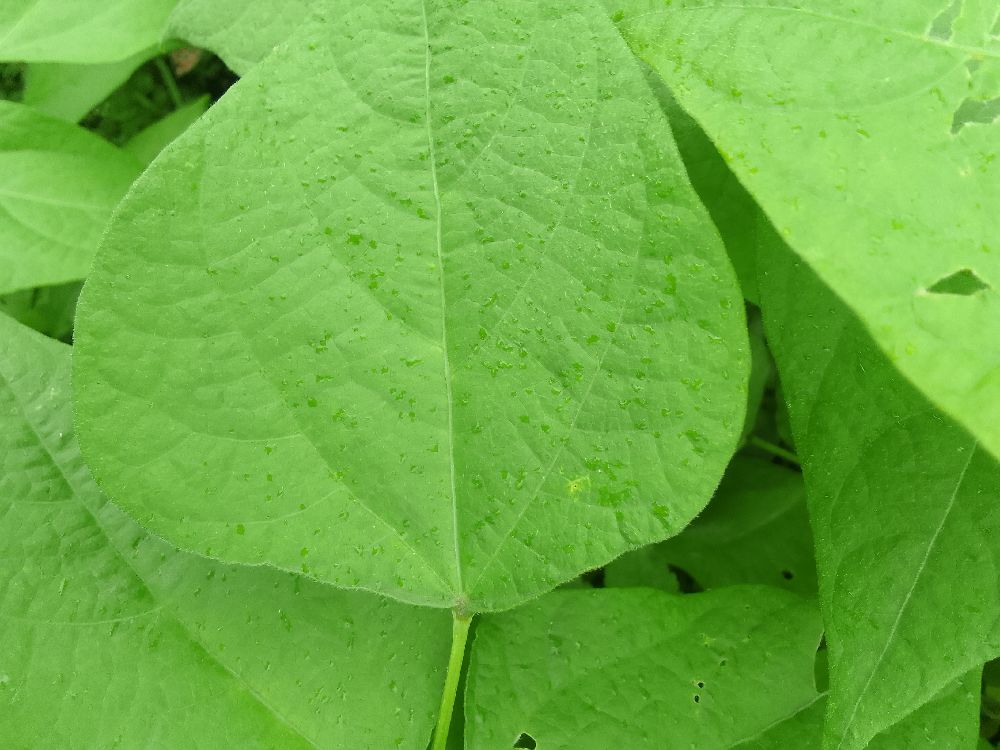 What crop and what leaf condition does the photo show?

common bean, healthy
